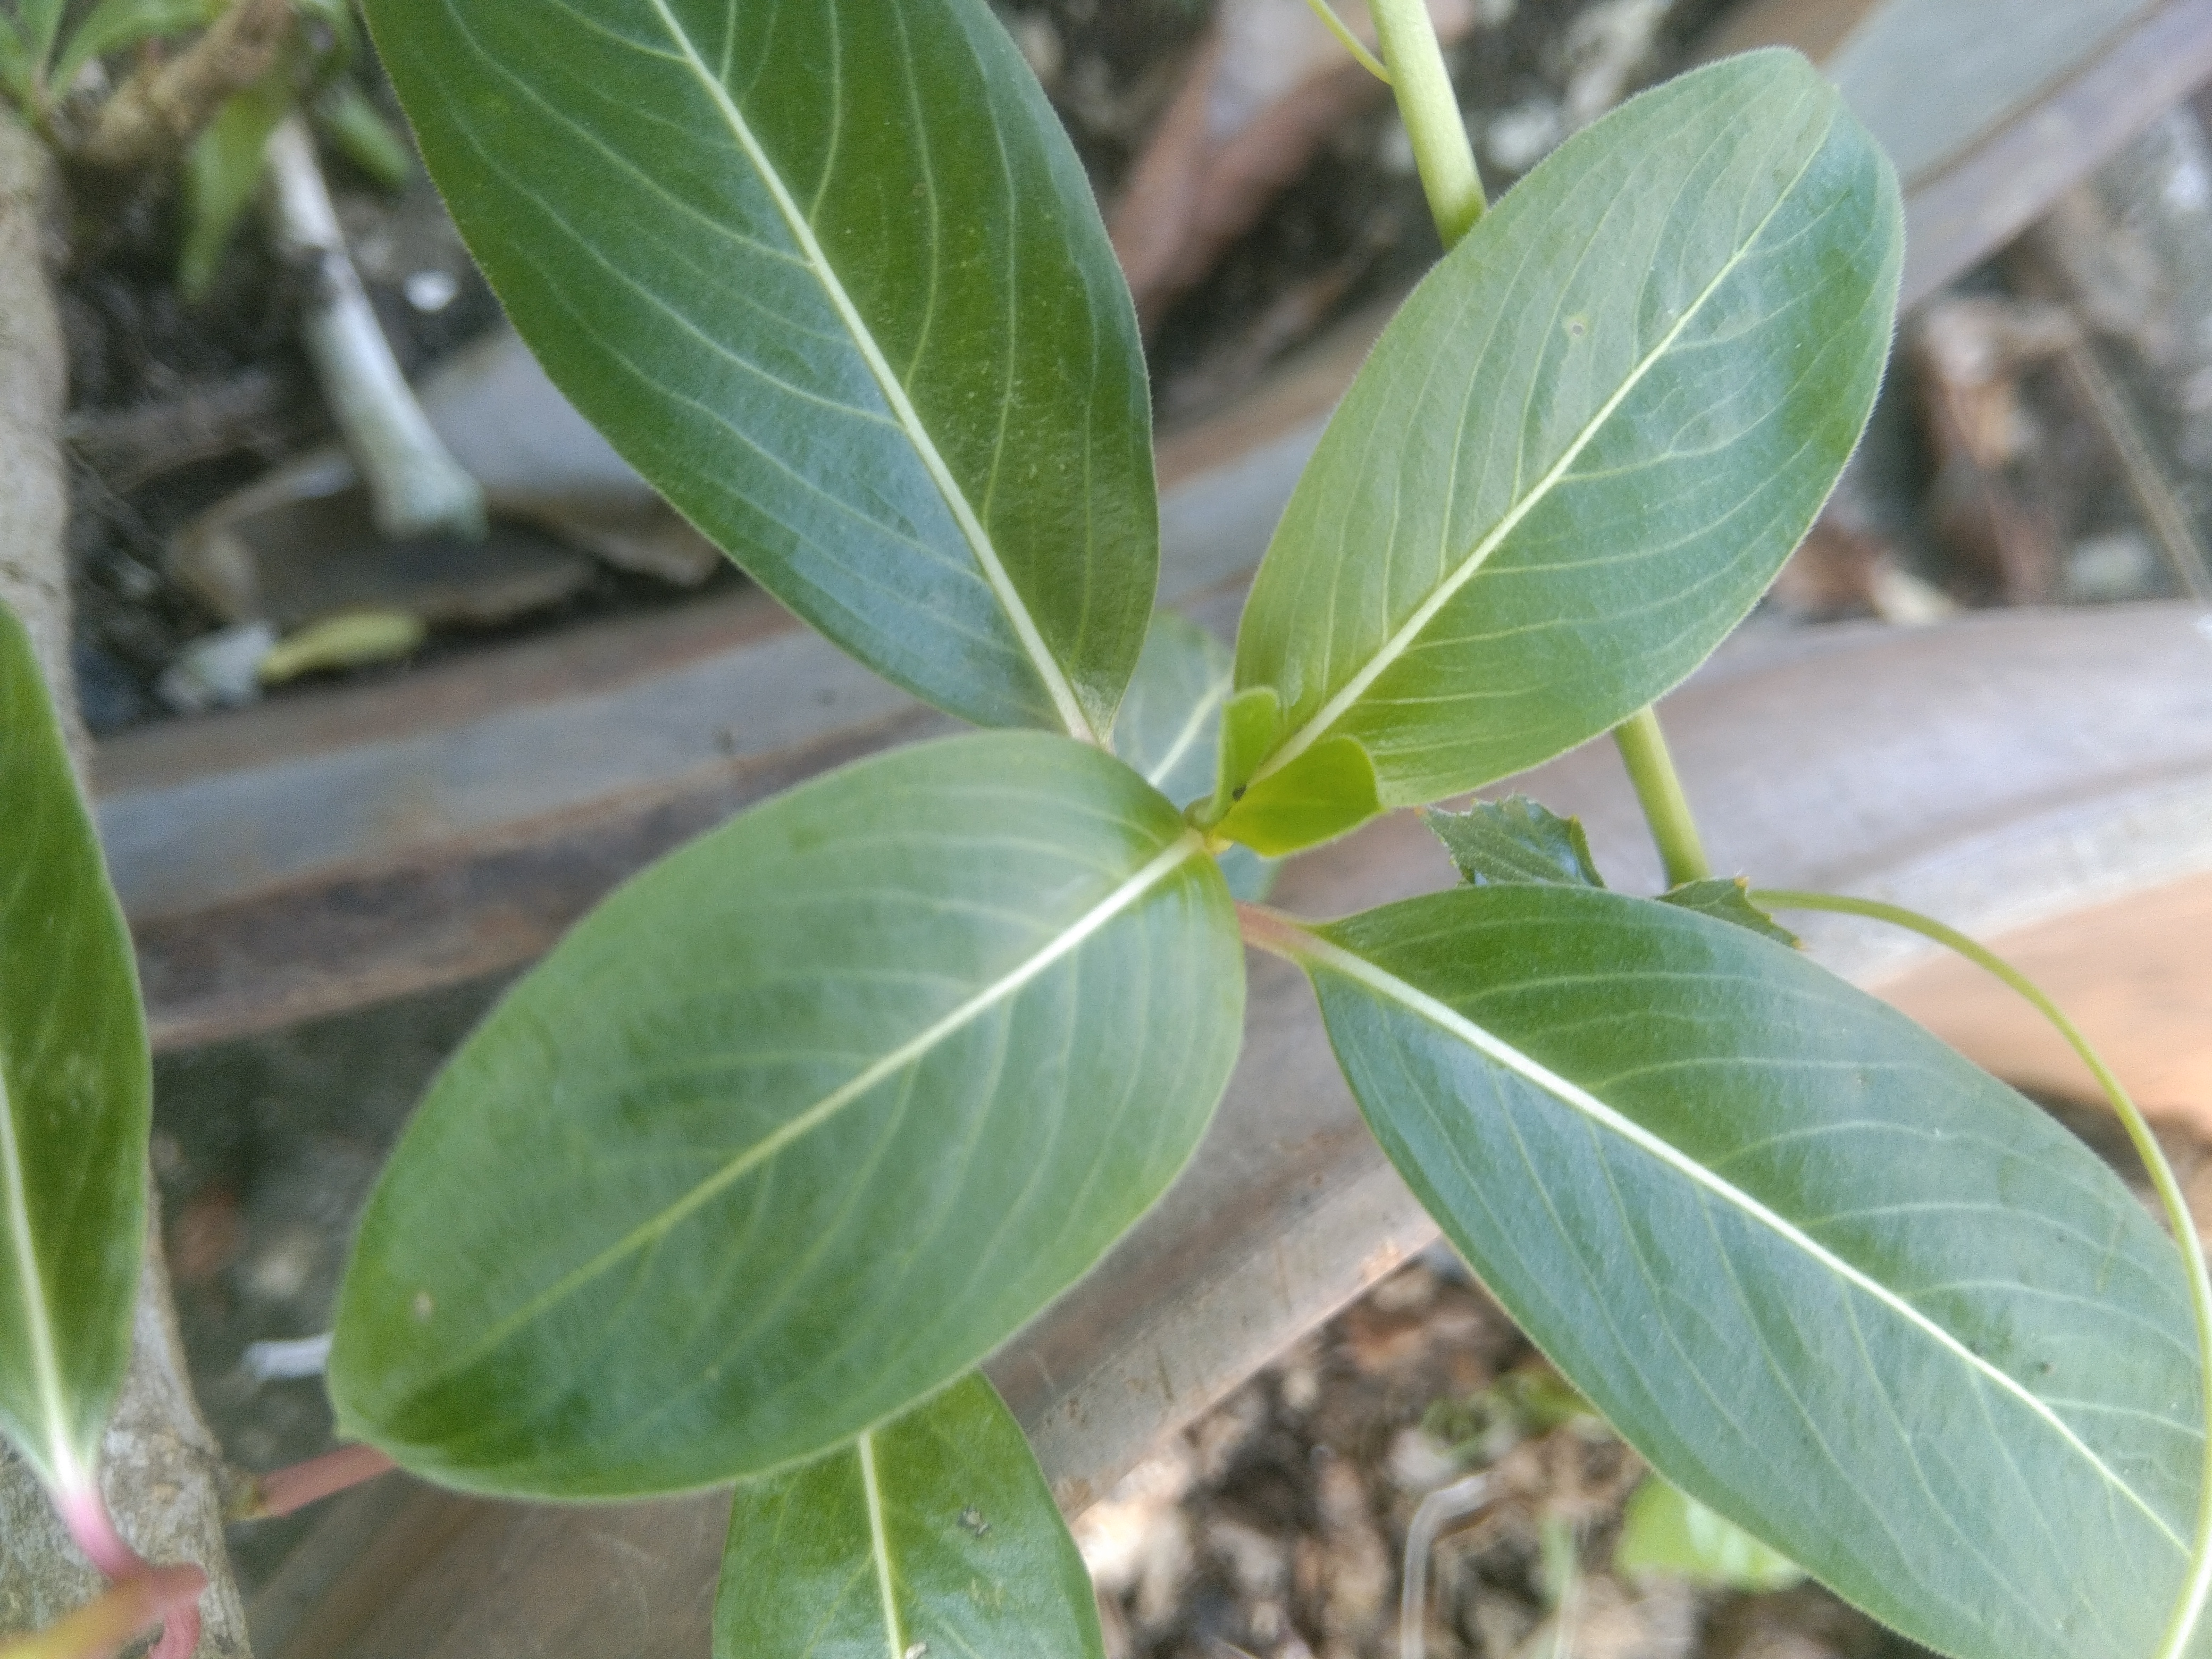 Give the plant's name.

rose periwinkle
